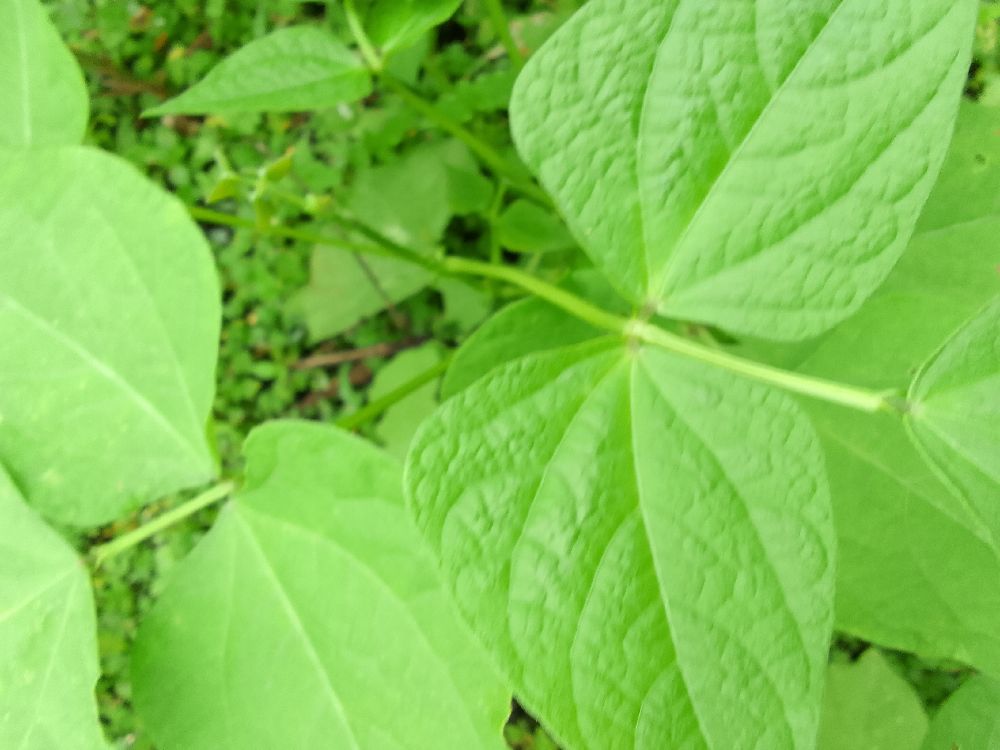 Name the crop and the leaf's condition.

common bean, healthy
